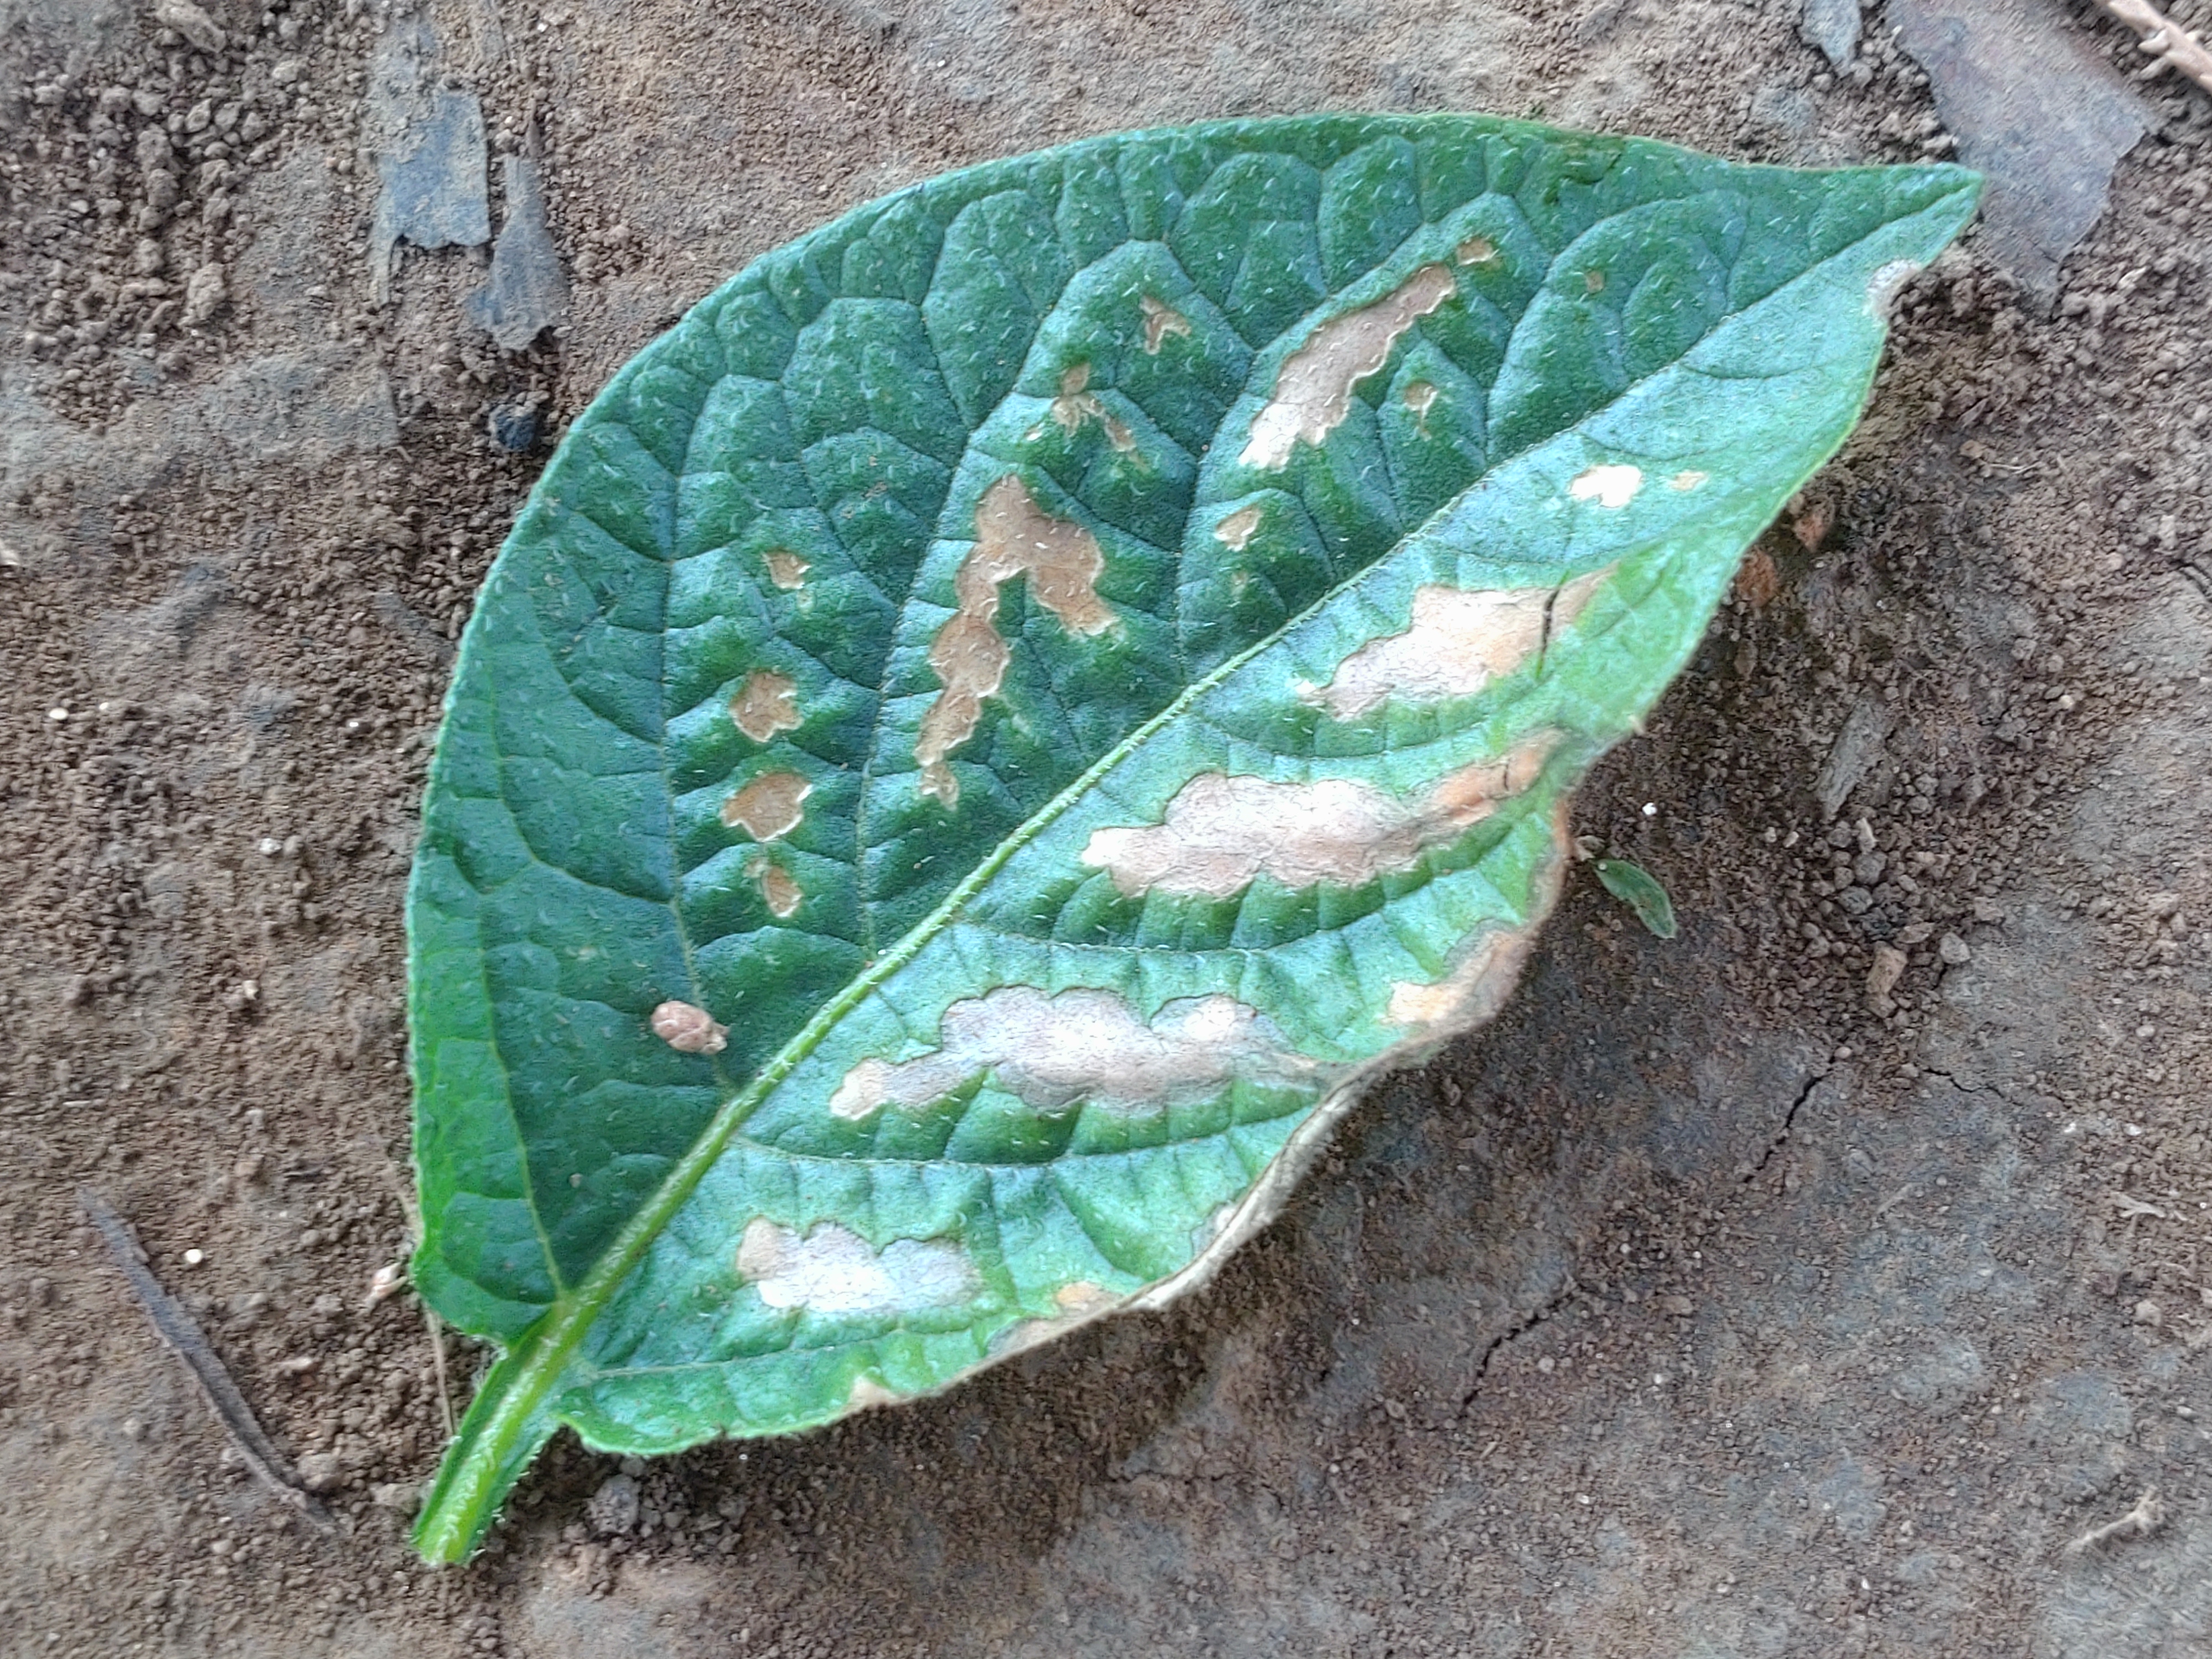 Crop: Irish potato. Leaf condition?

early blight
